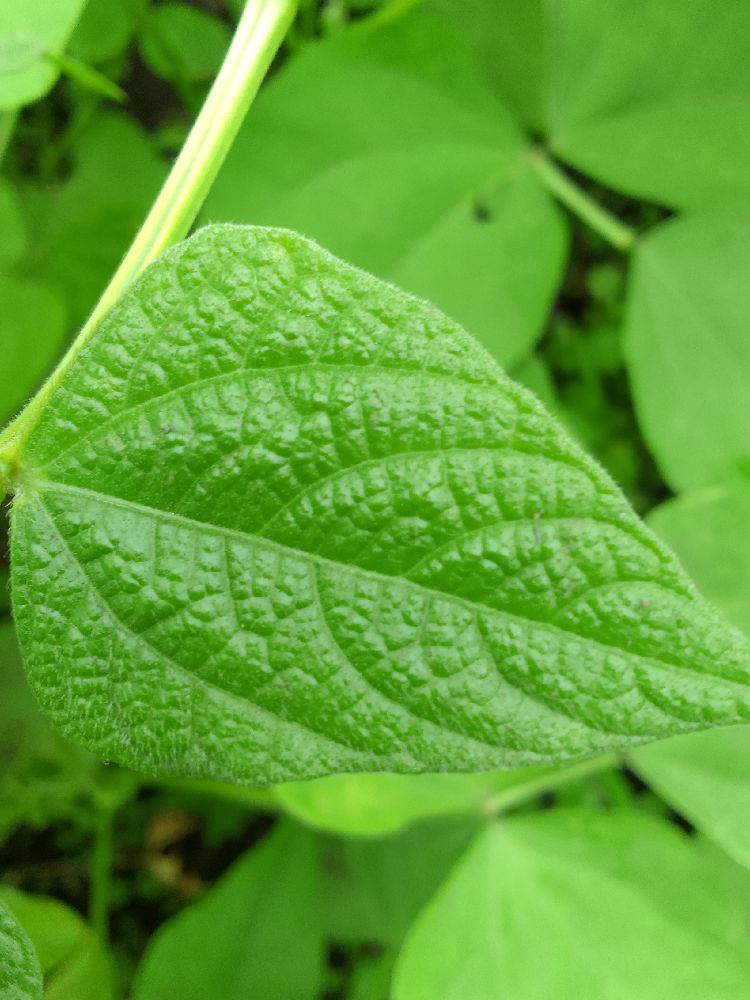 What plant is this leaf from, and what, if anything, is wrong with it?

common bean, healthy
